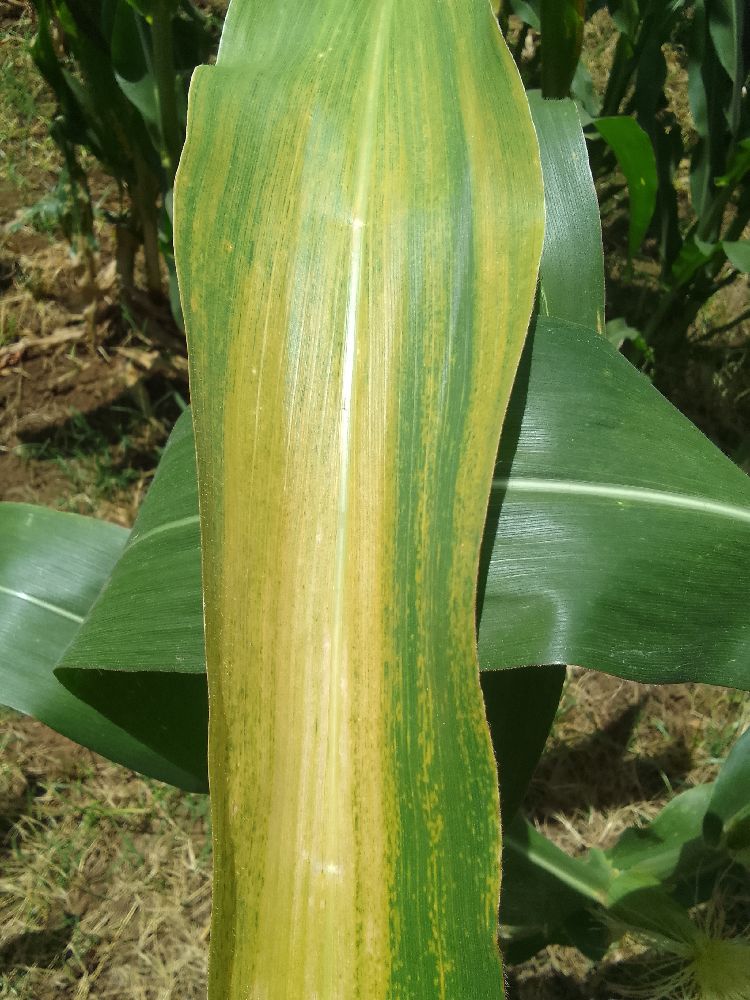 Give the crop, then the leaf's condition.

maize, maize lethal necrosis
